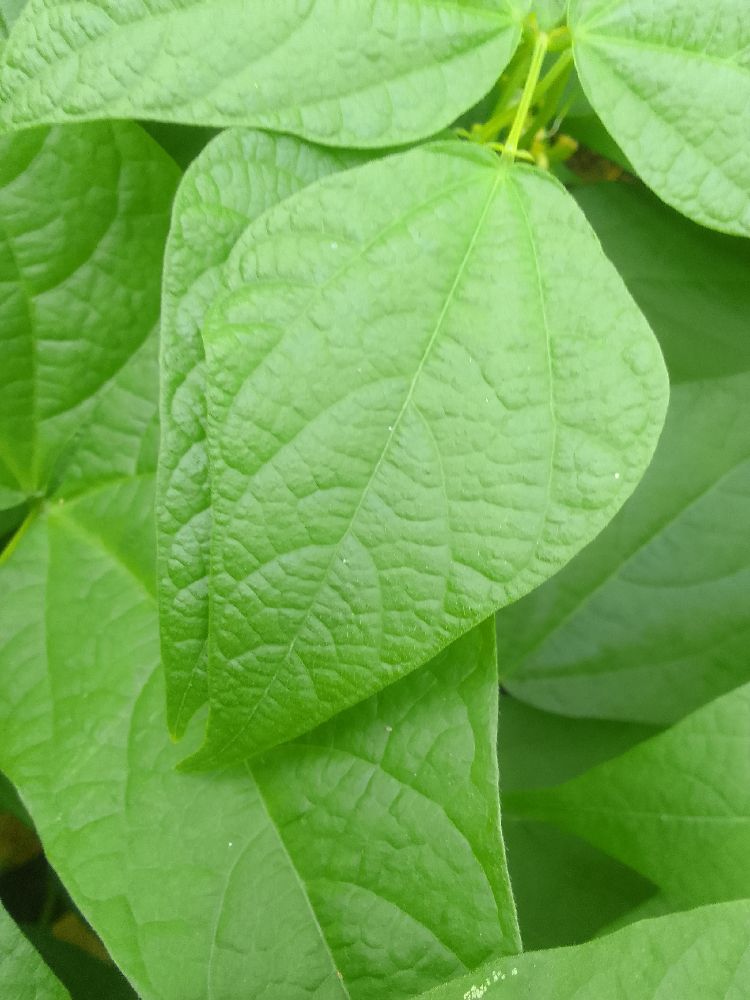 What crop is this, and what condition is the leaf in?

common bean, healthy
